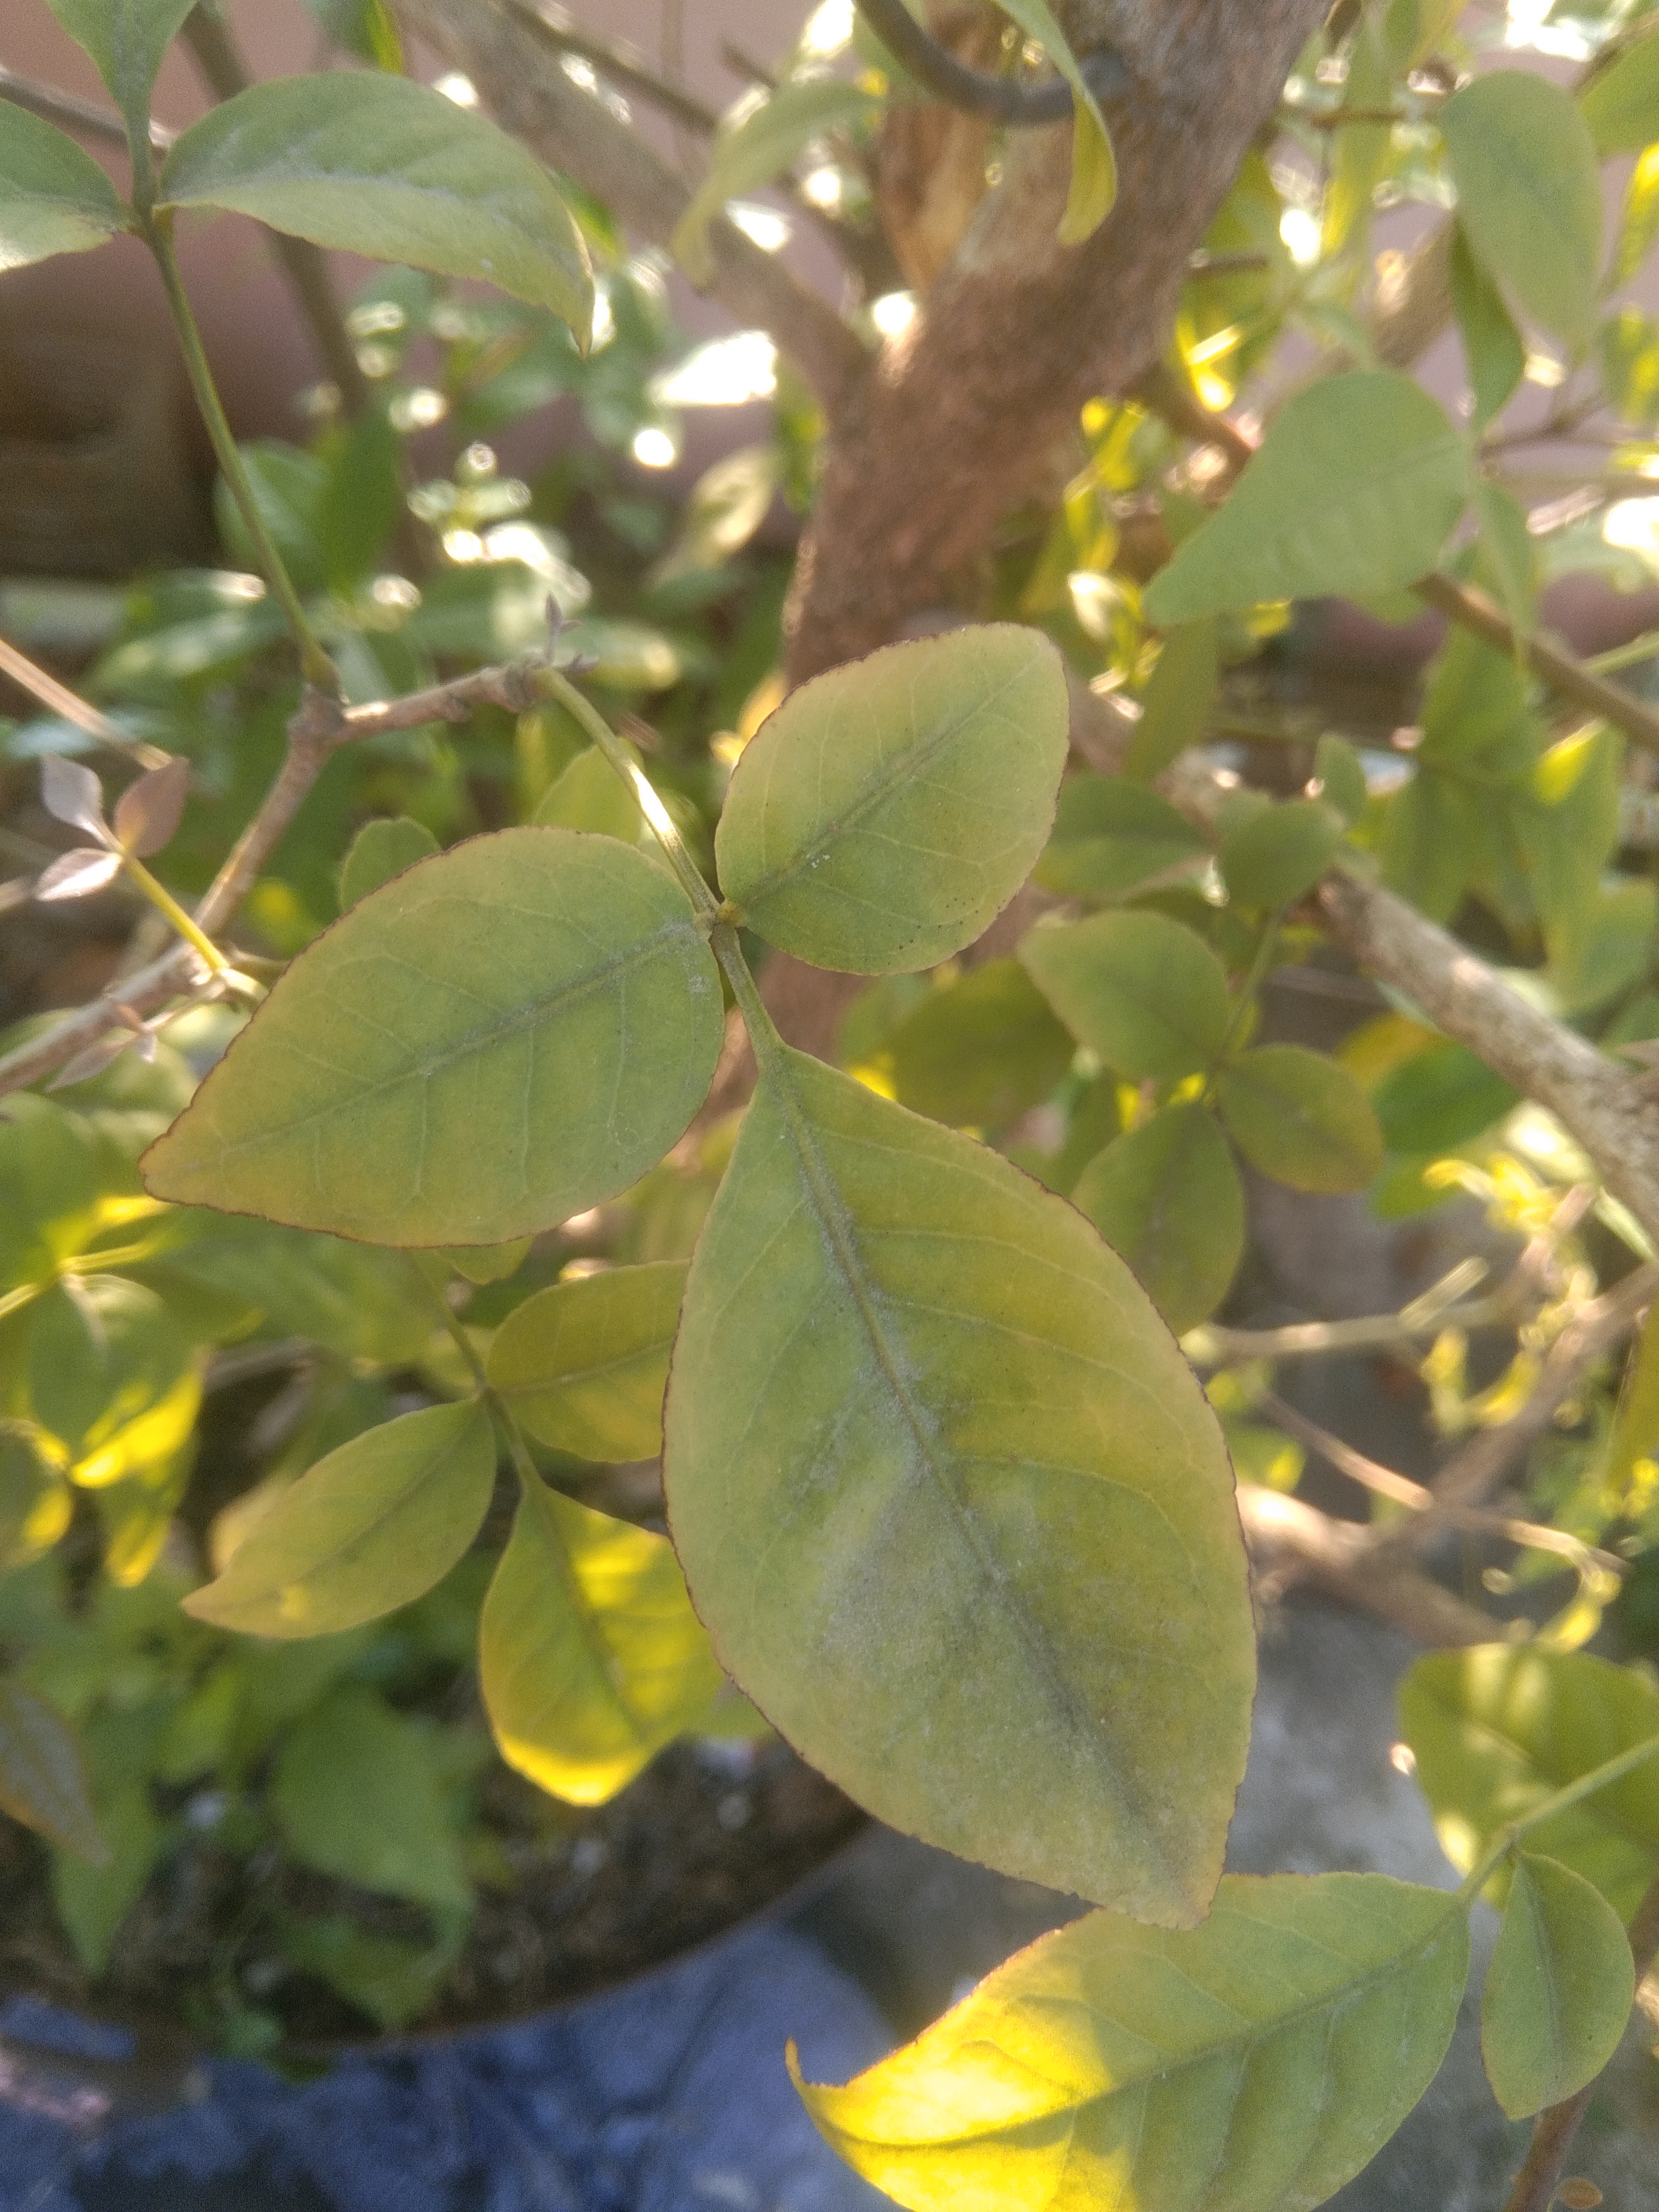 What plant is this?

wood apple
